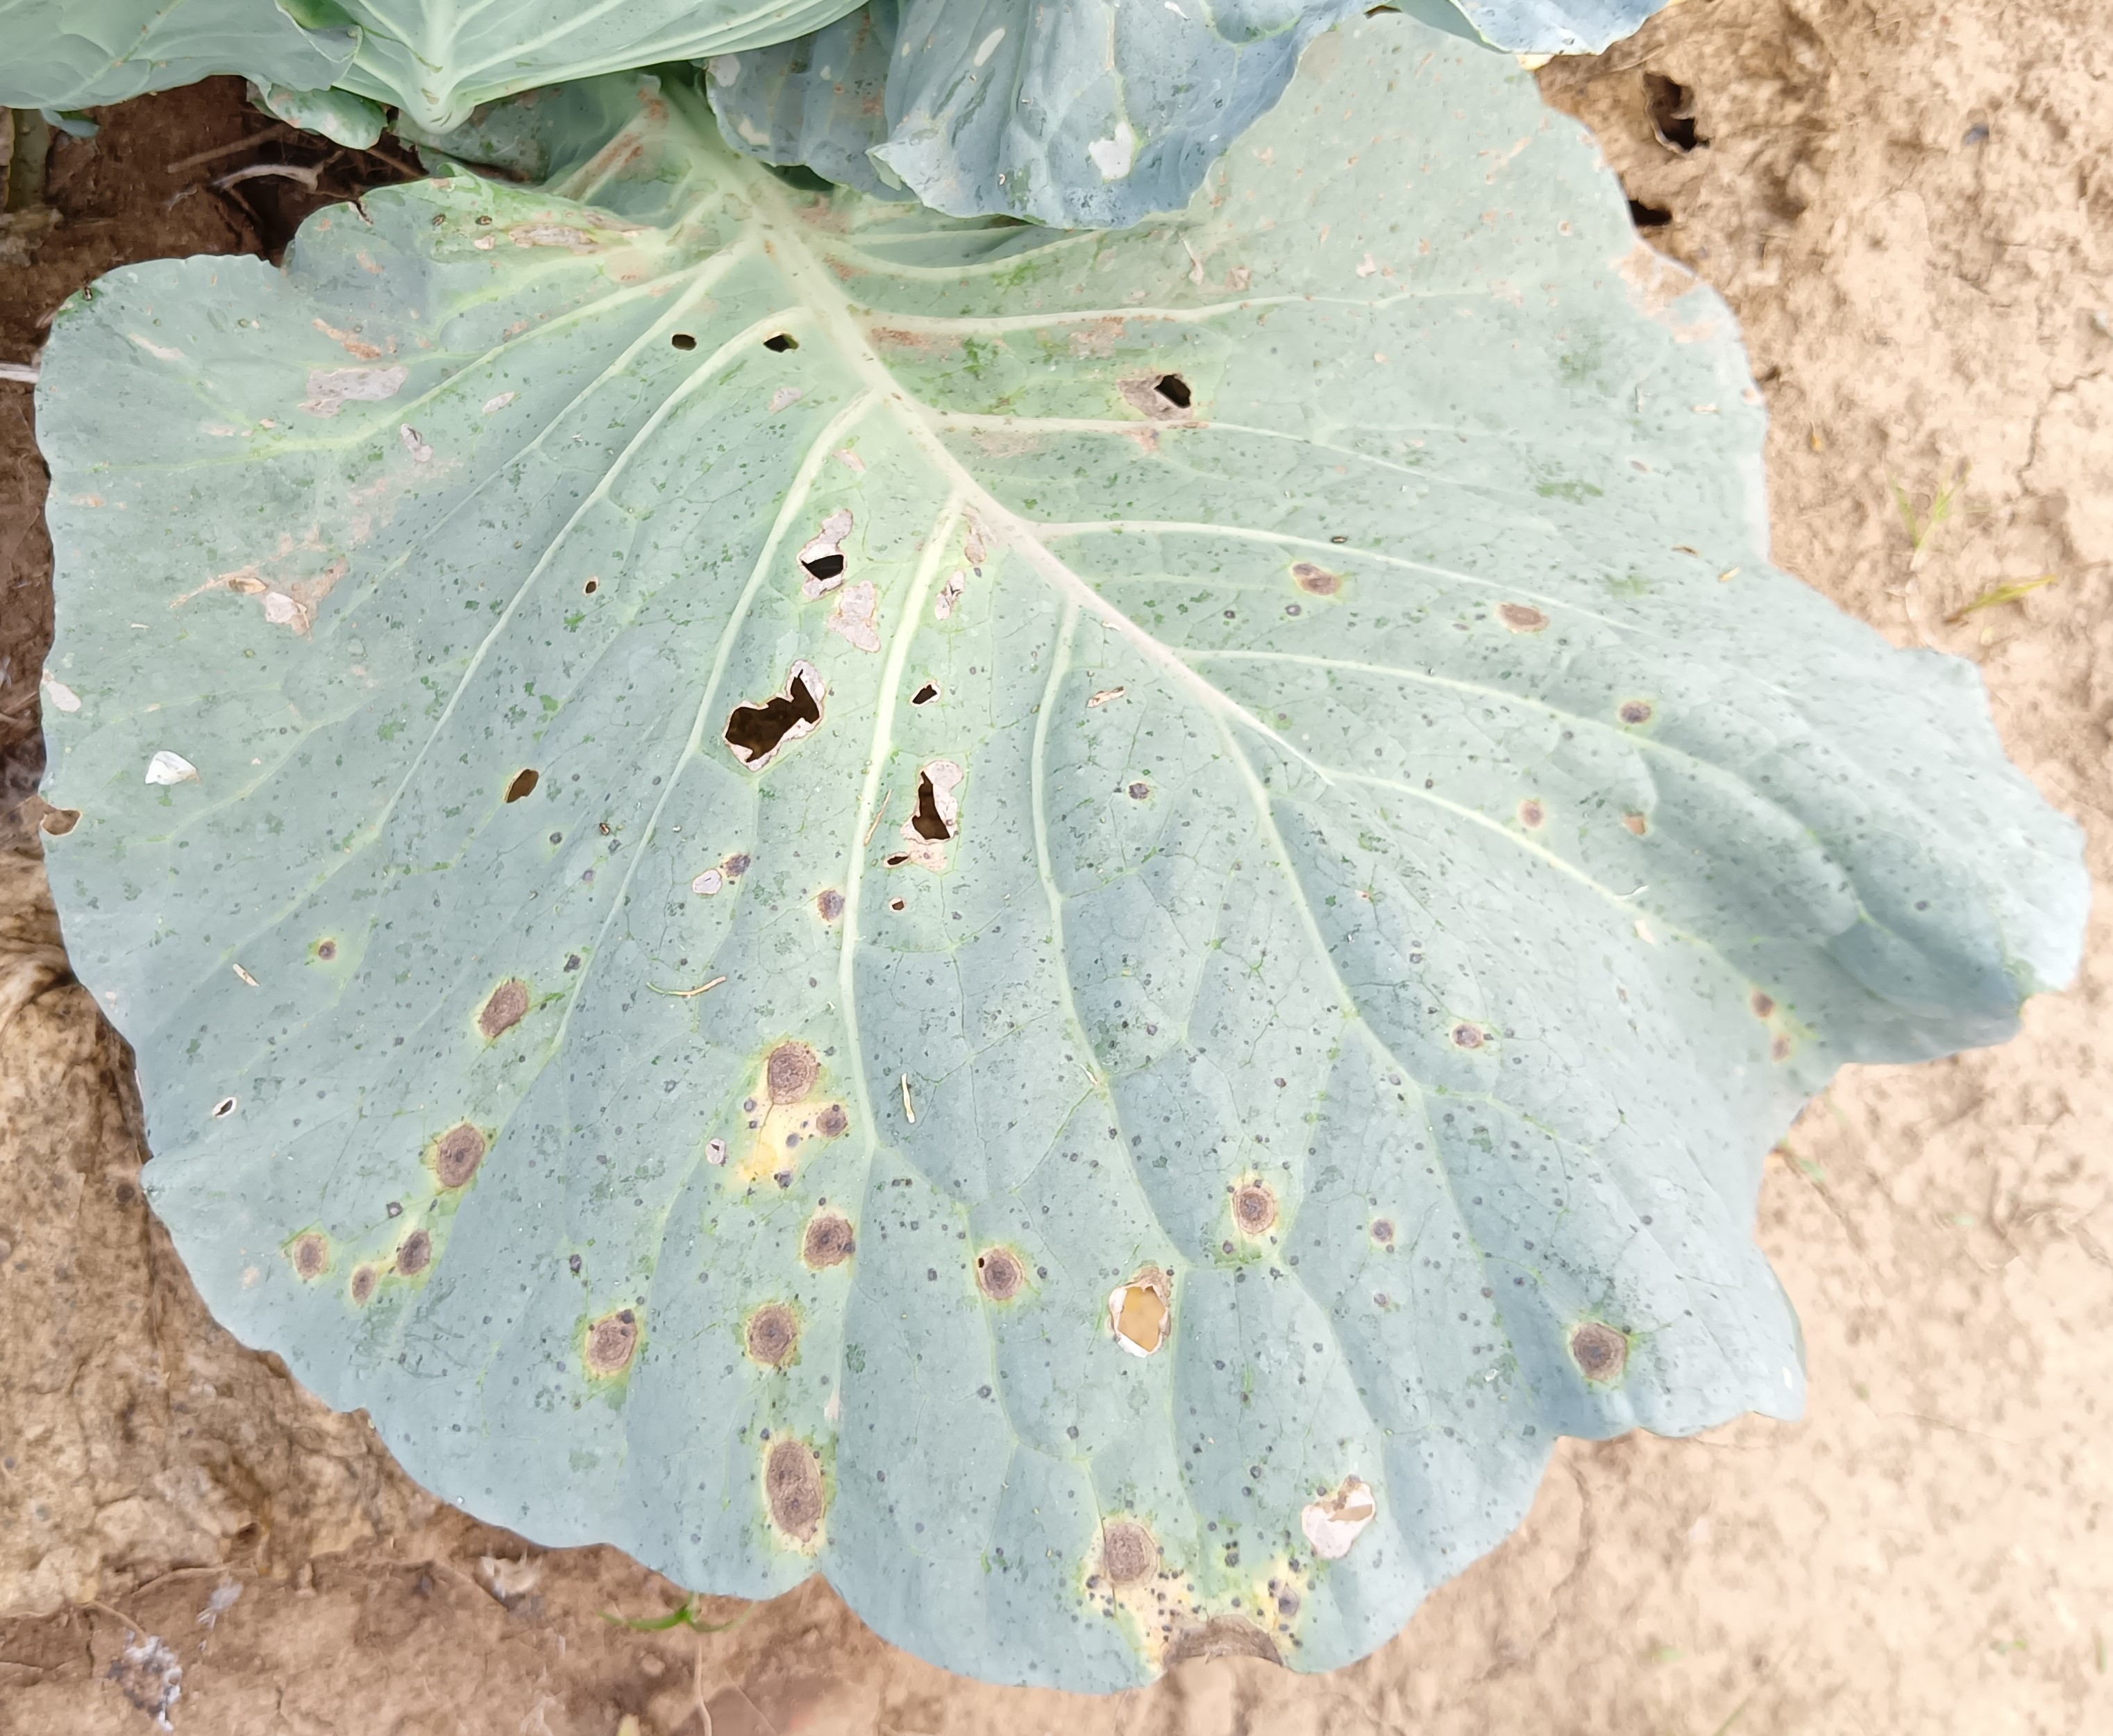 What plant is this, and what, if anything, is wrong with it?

cabbage, alternaria
